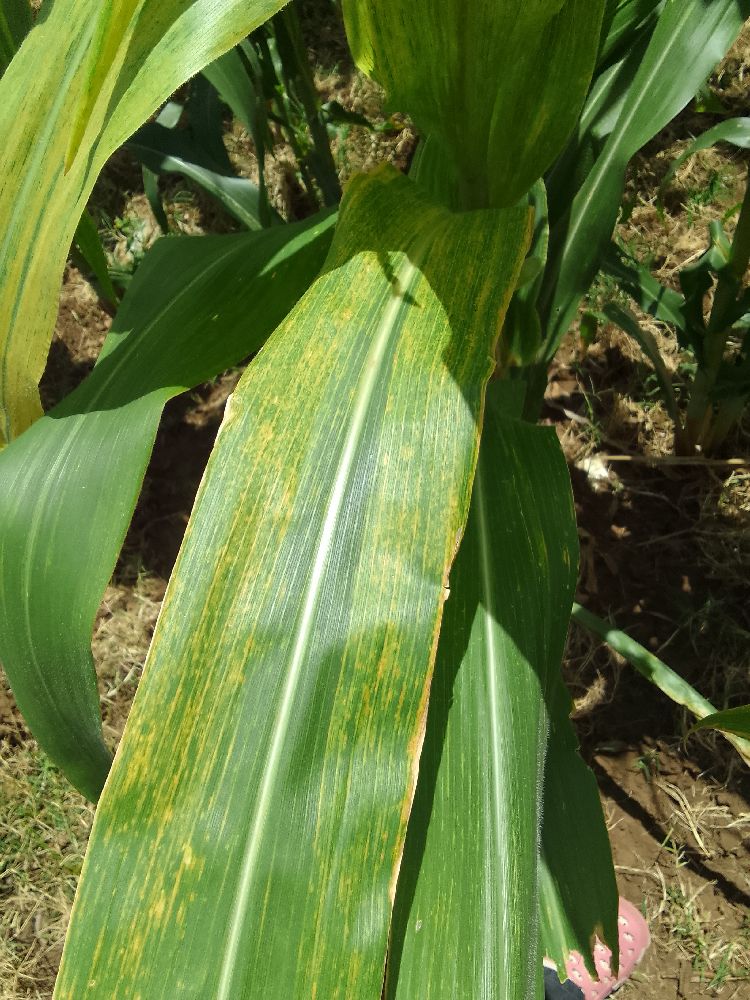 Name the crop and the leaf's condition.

maize, maize lethal necrosis
